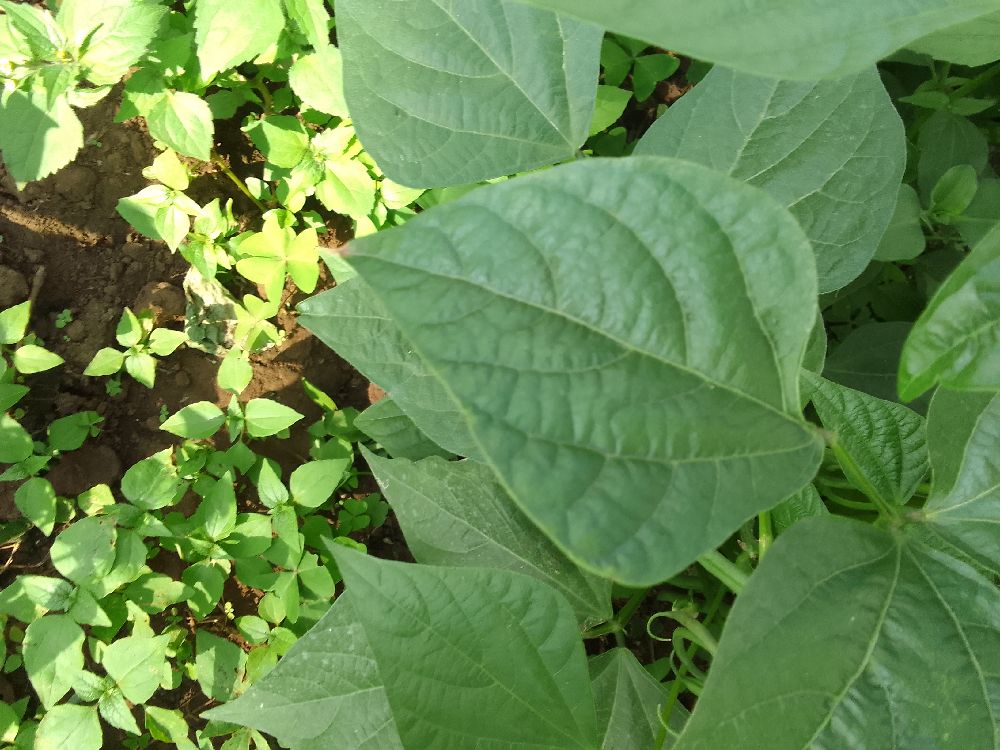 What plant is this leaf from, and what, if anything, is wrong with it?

common bean, healthy
